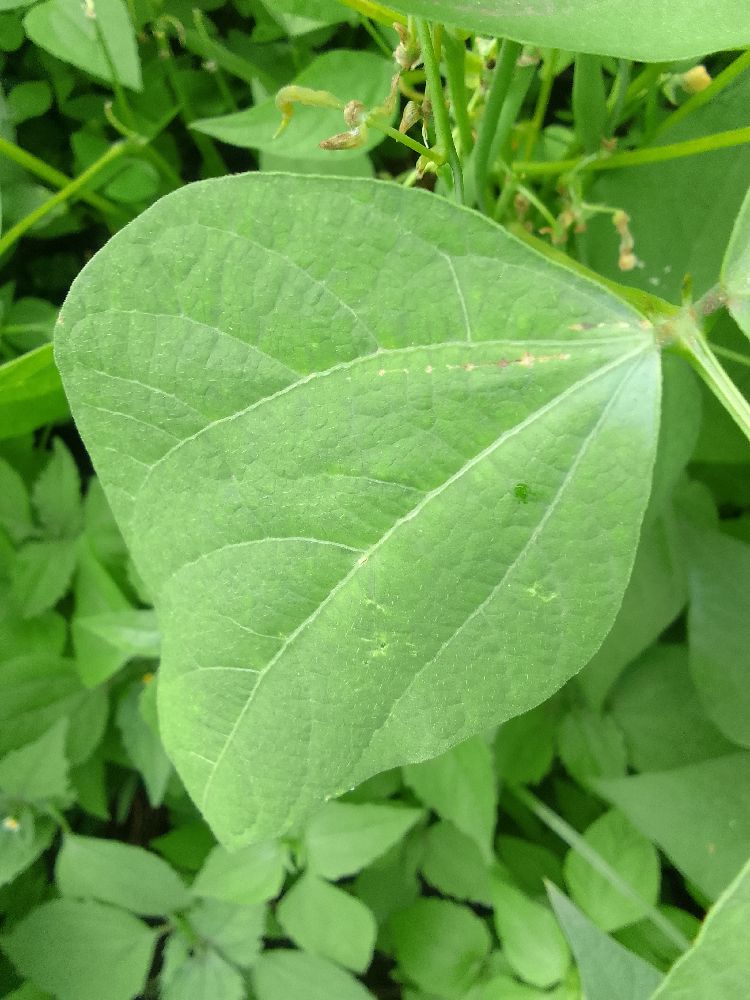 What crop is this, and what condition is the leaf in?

common bean, healthy
